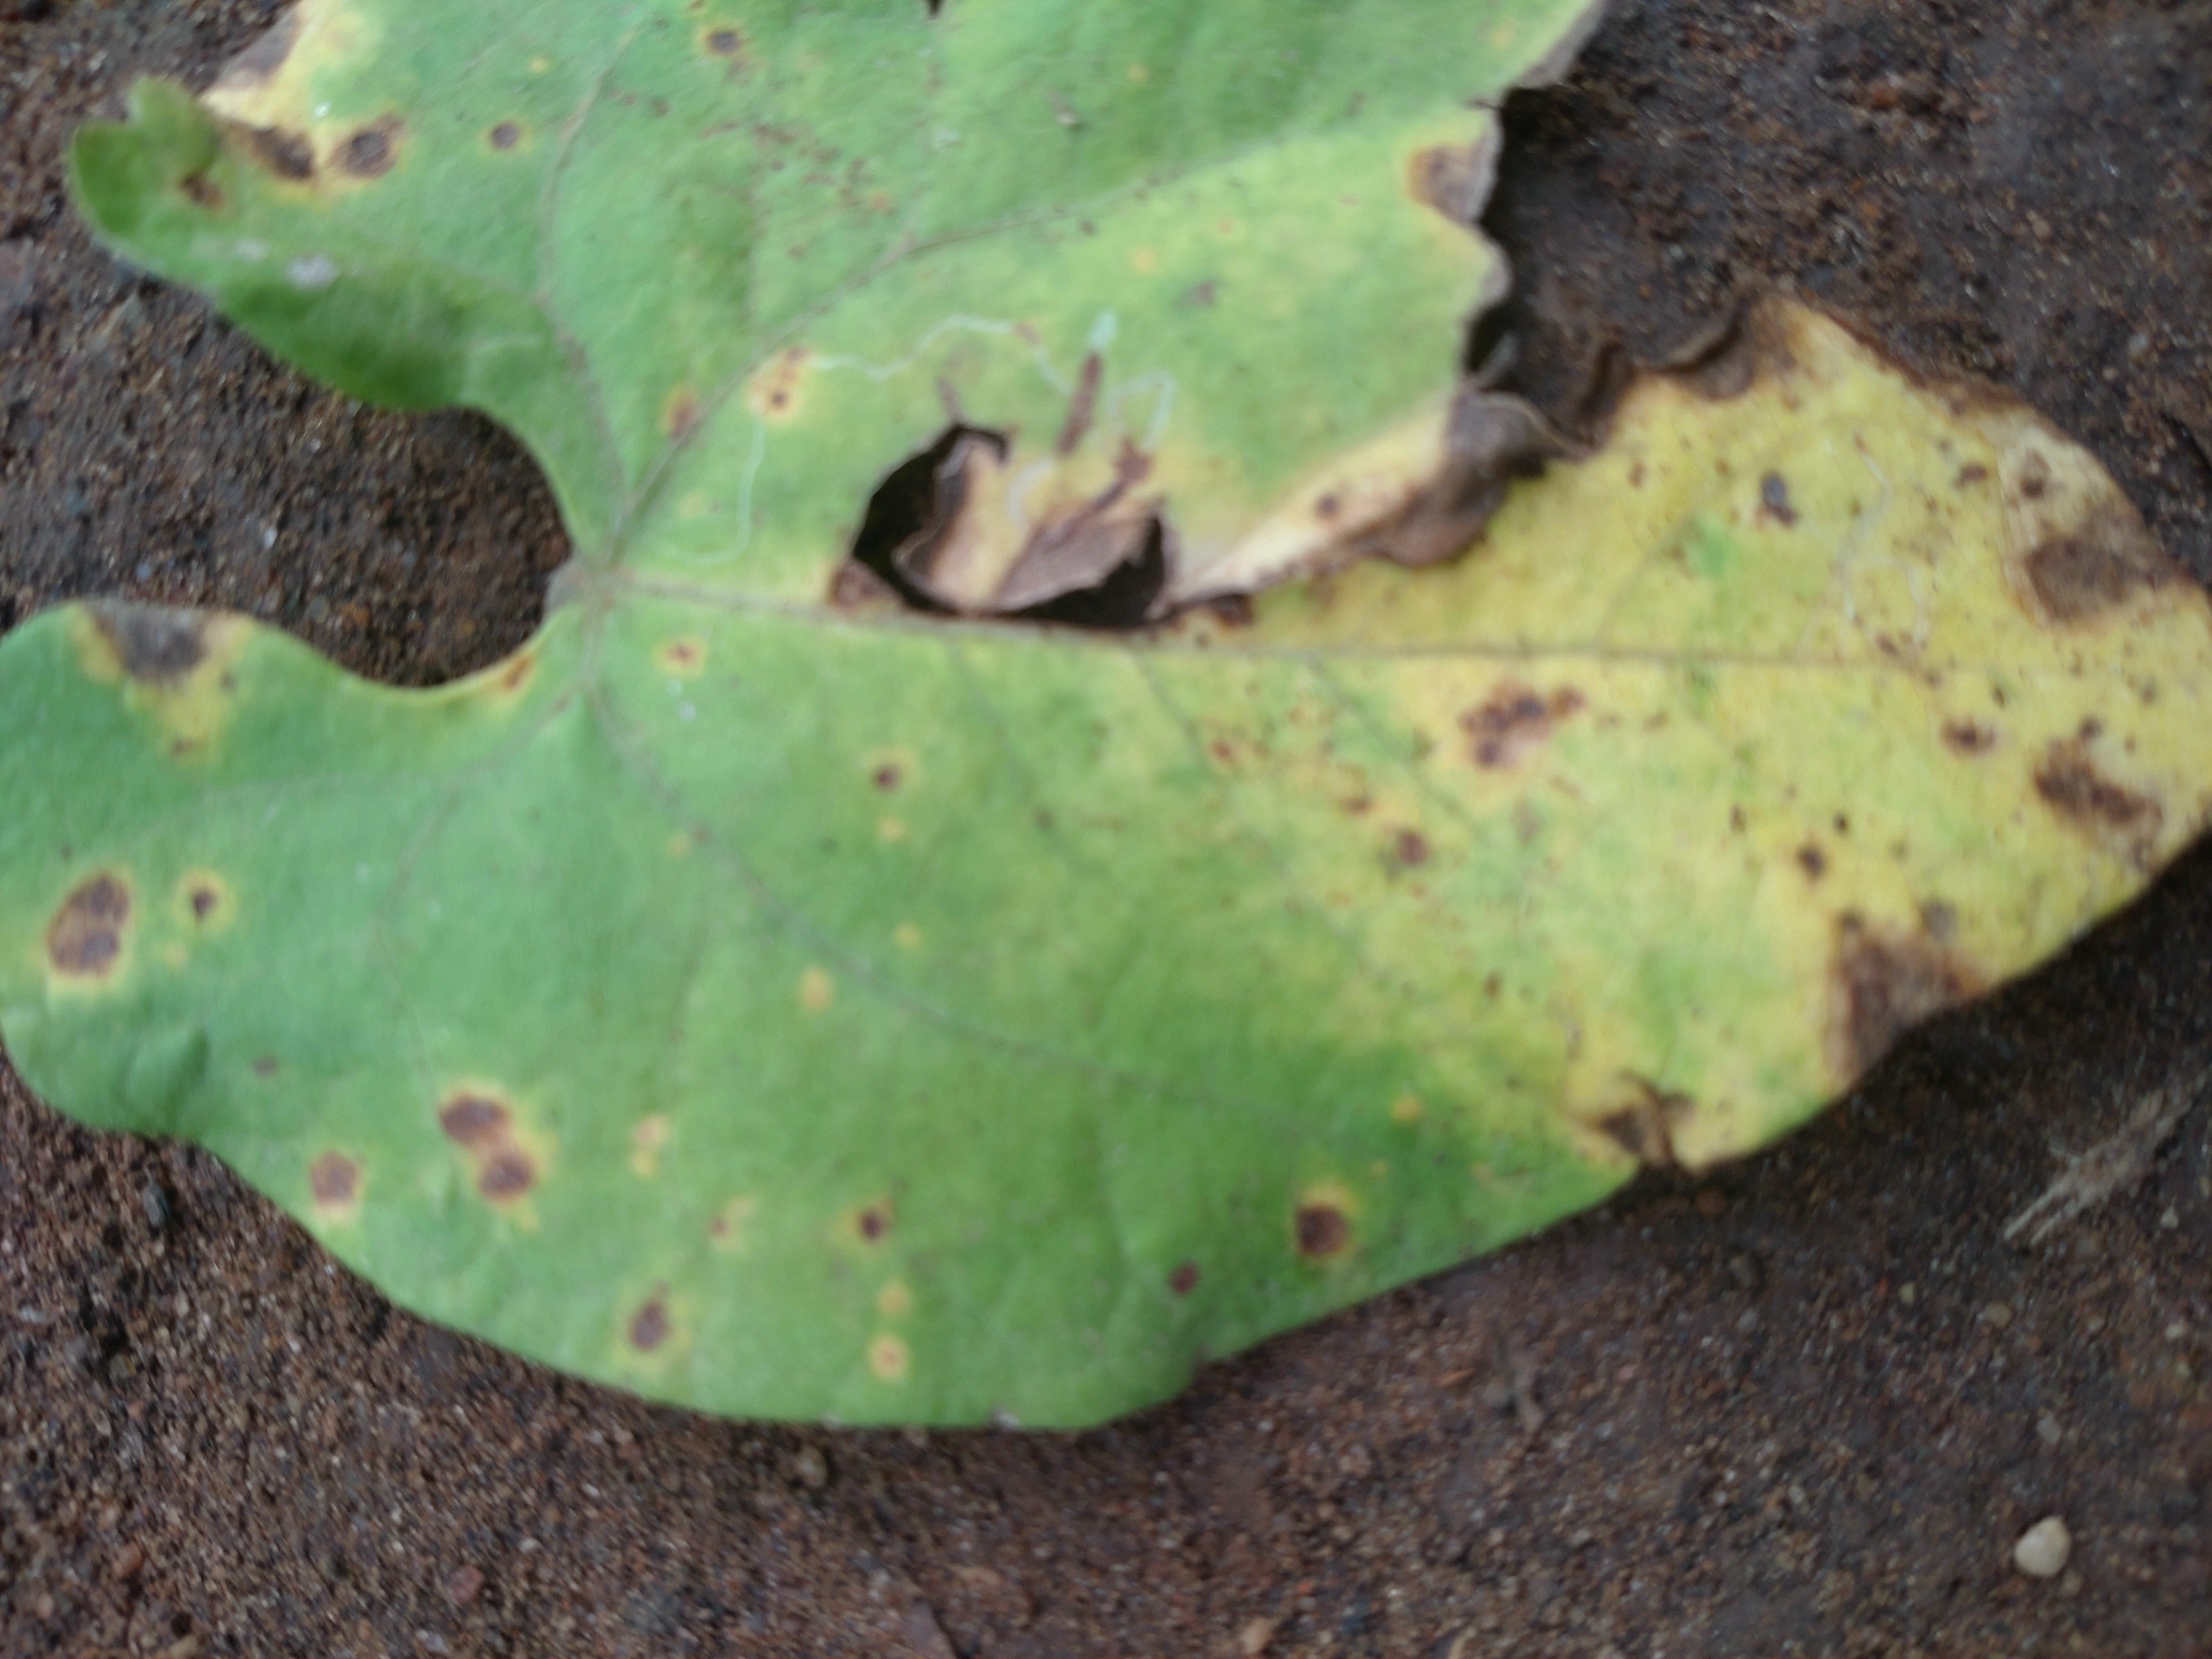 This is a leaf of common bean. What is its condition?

anthracnose
